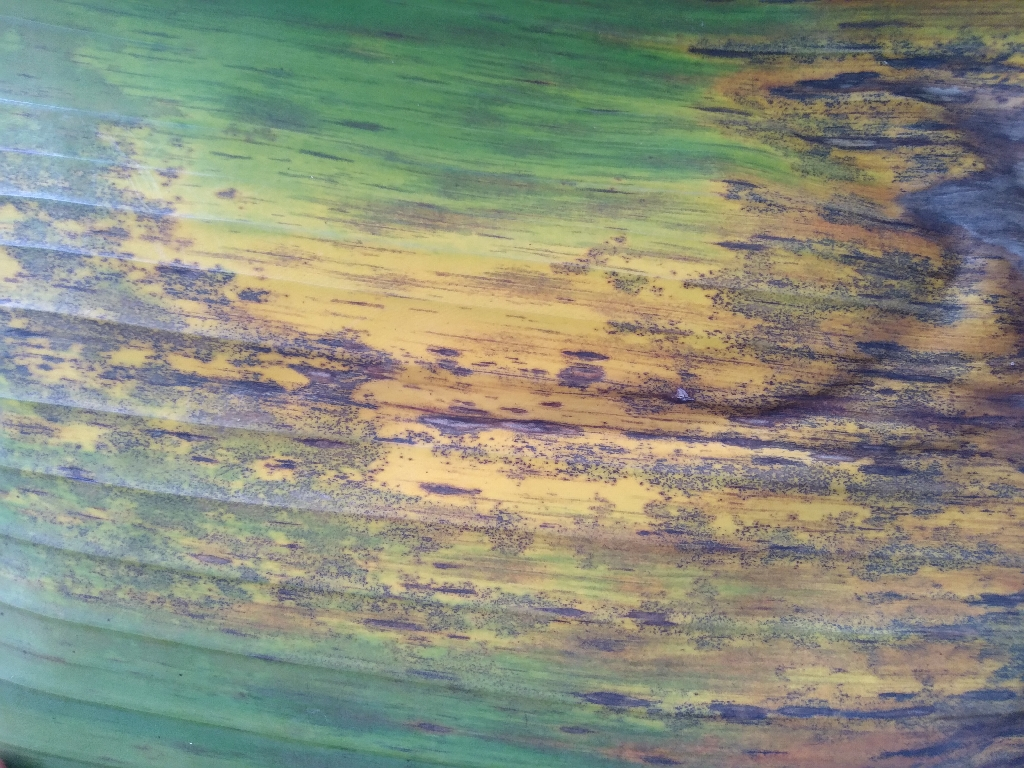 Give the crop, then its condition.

banana, black sigatoka
